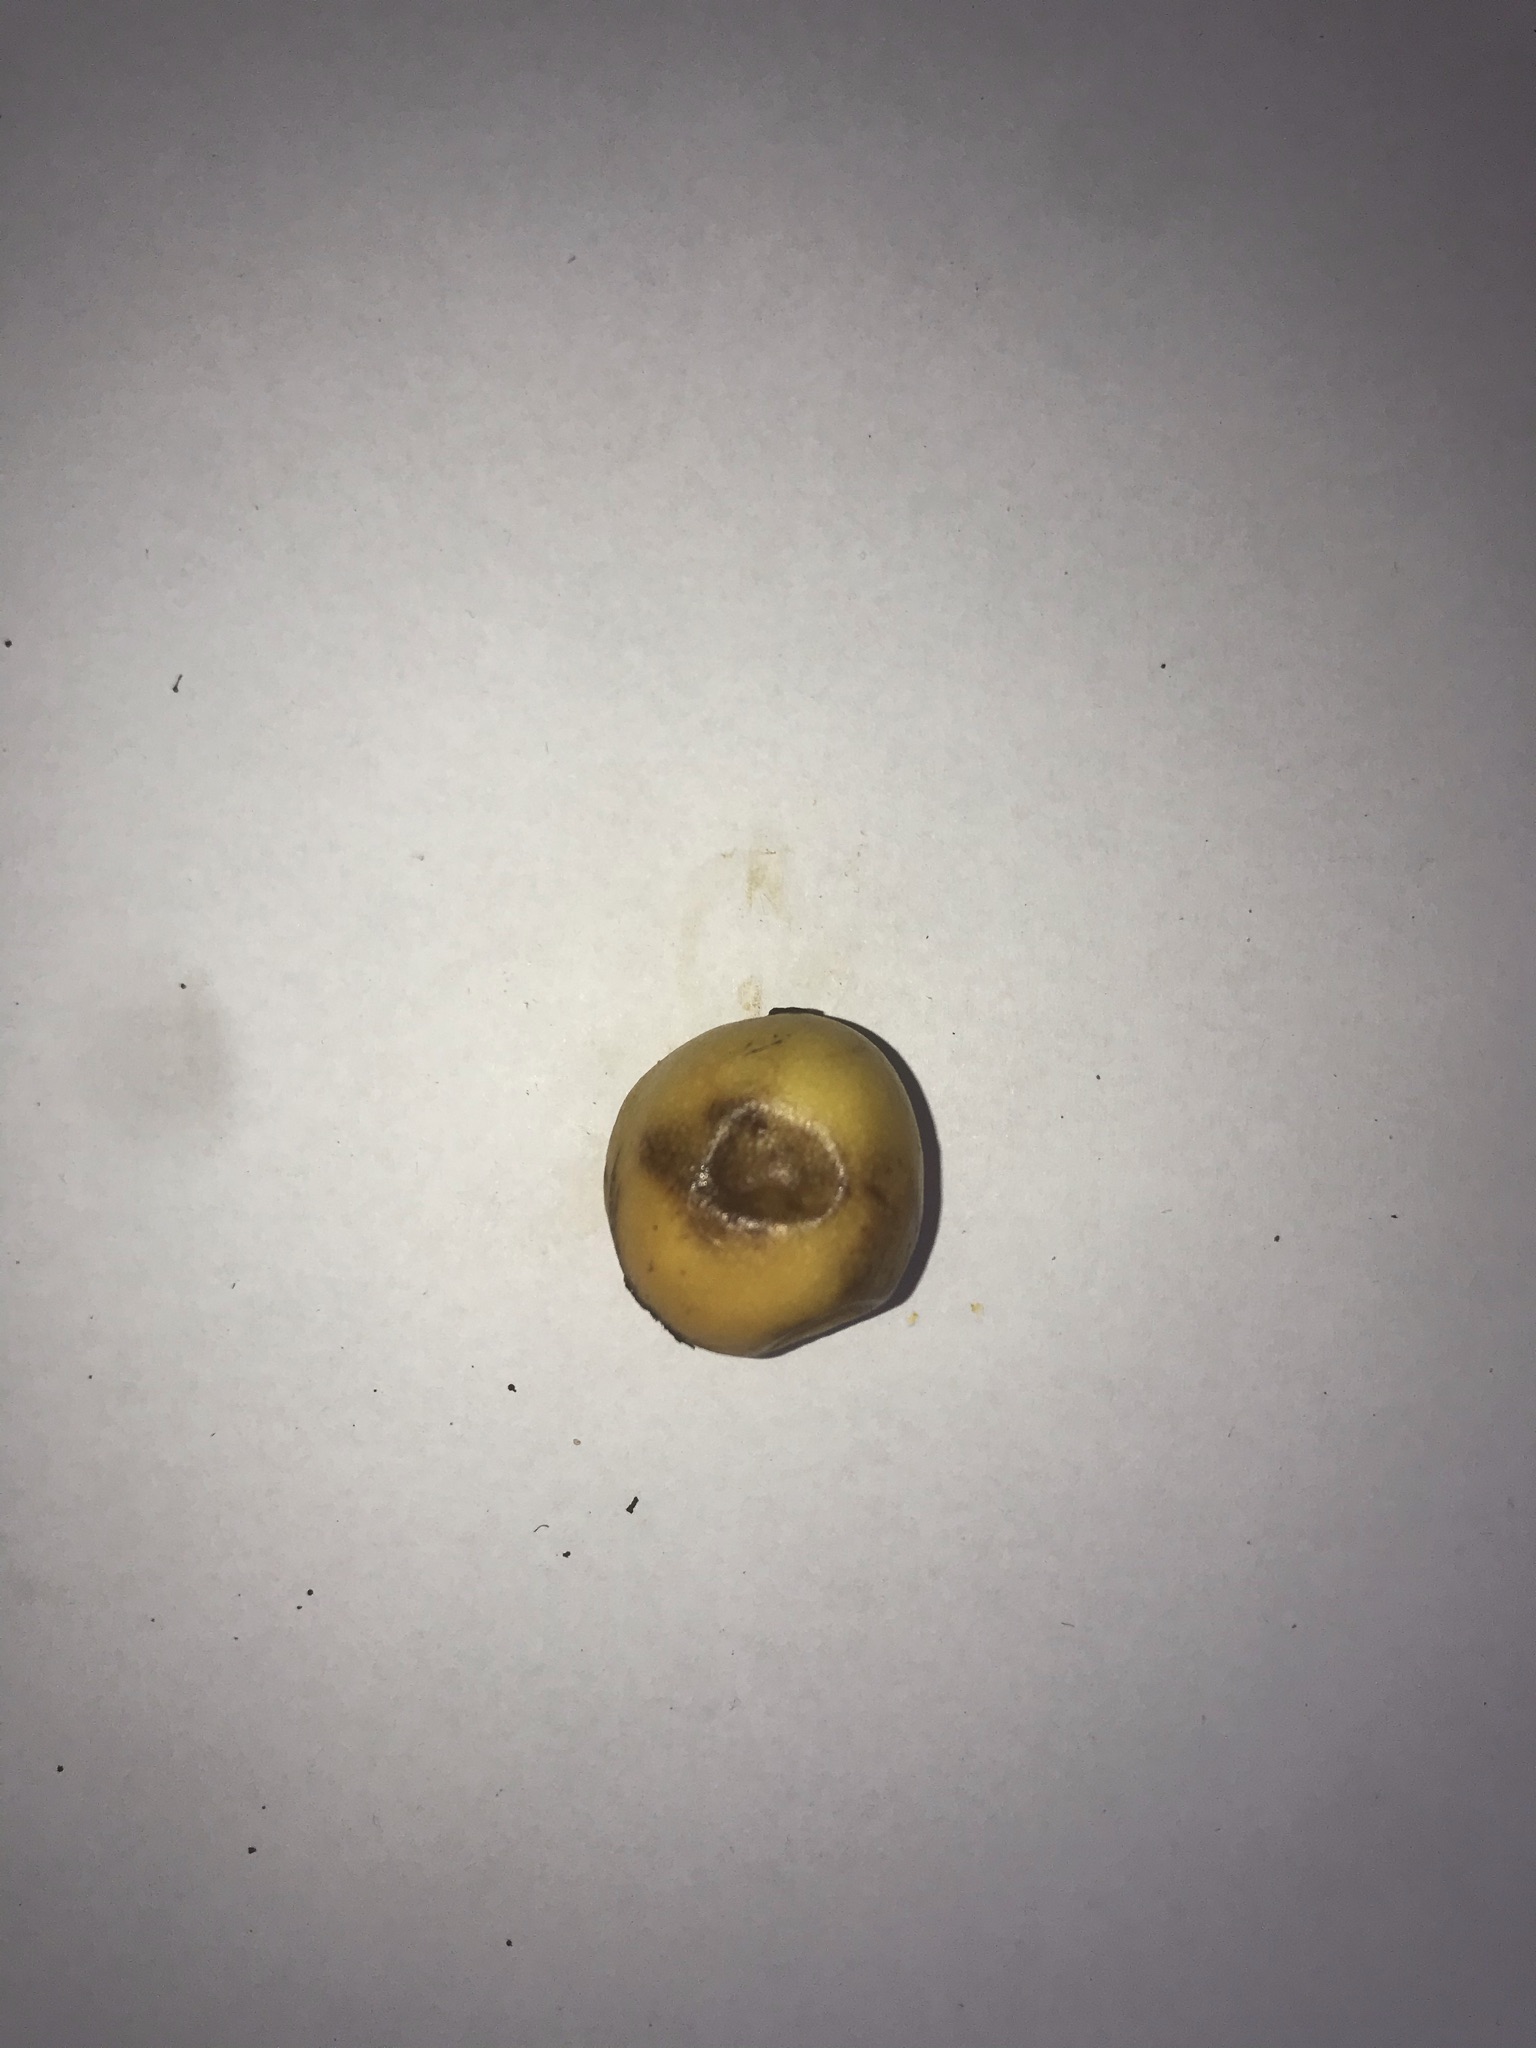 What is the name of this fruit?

abiu
